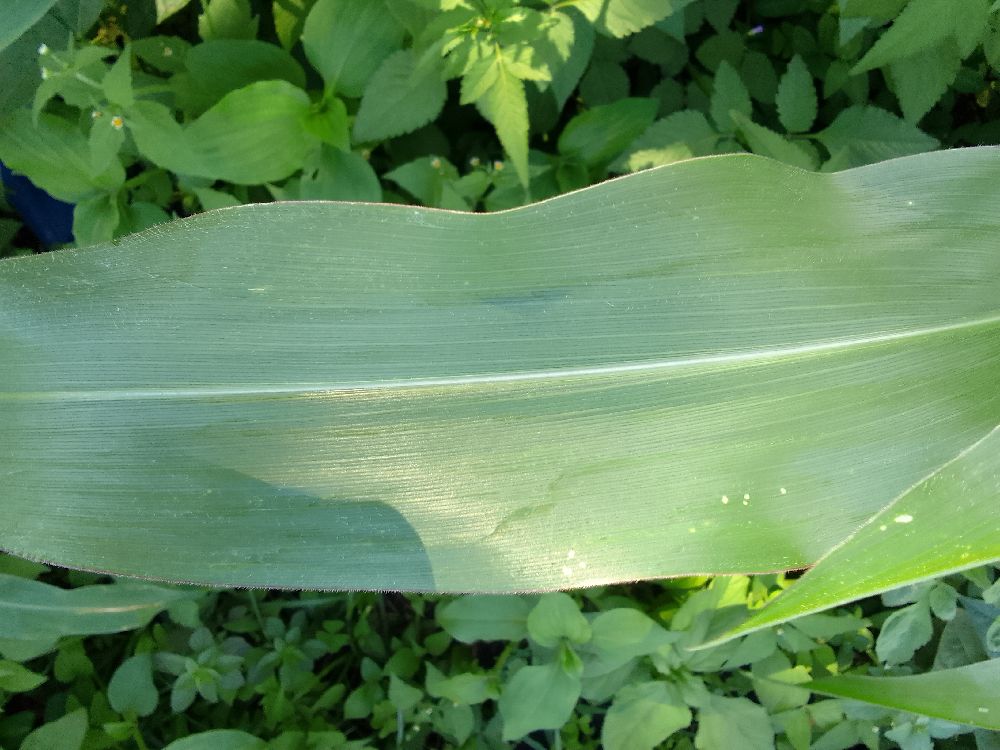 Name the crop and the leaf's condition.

maize, healthy
